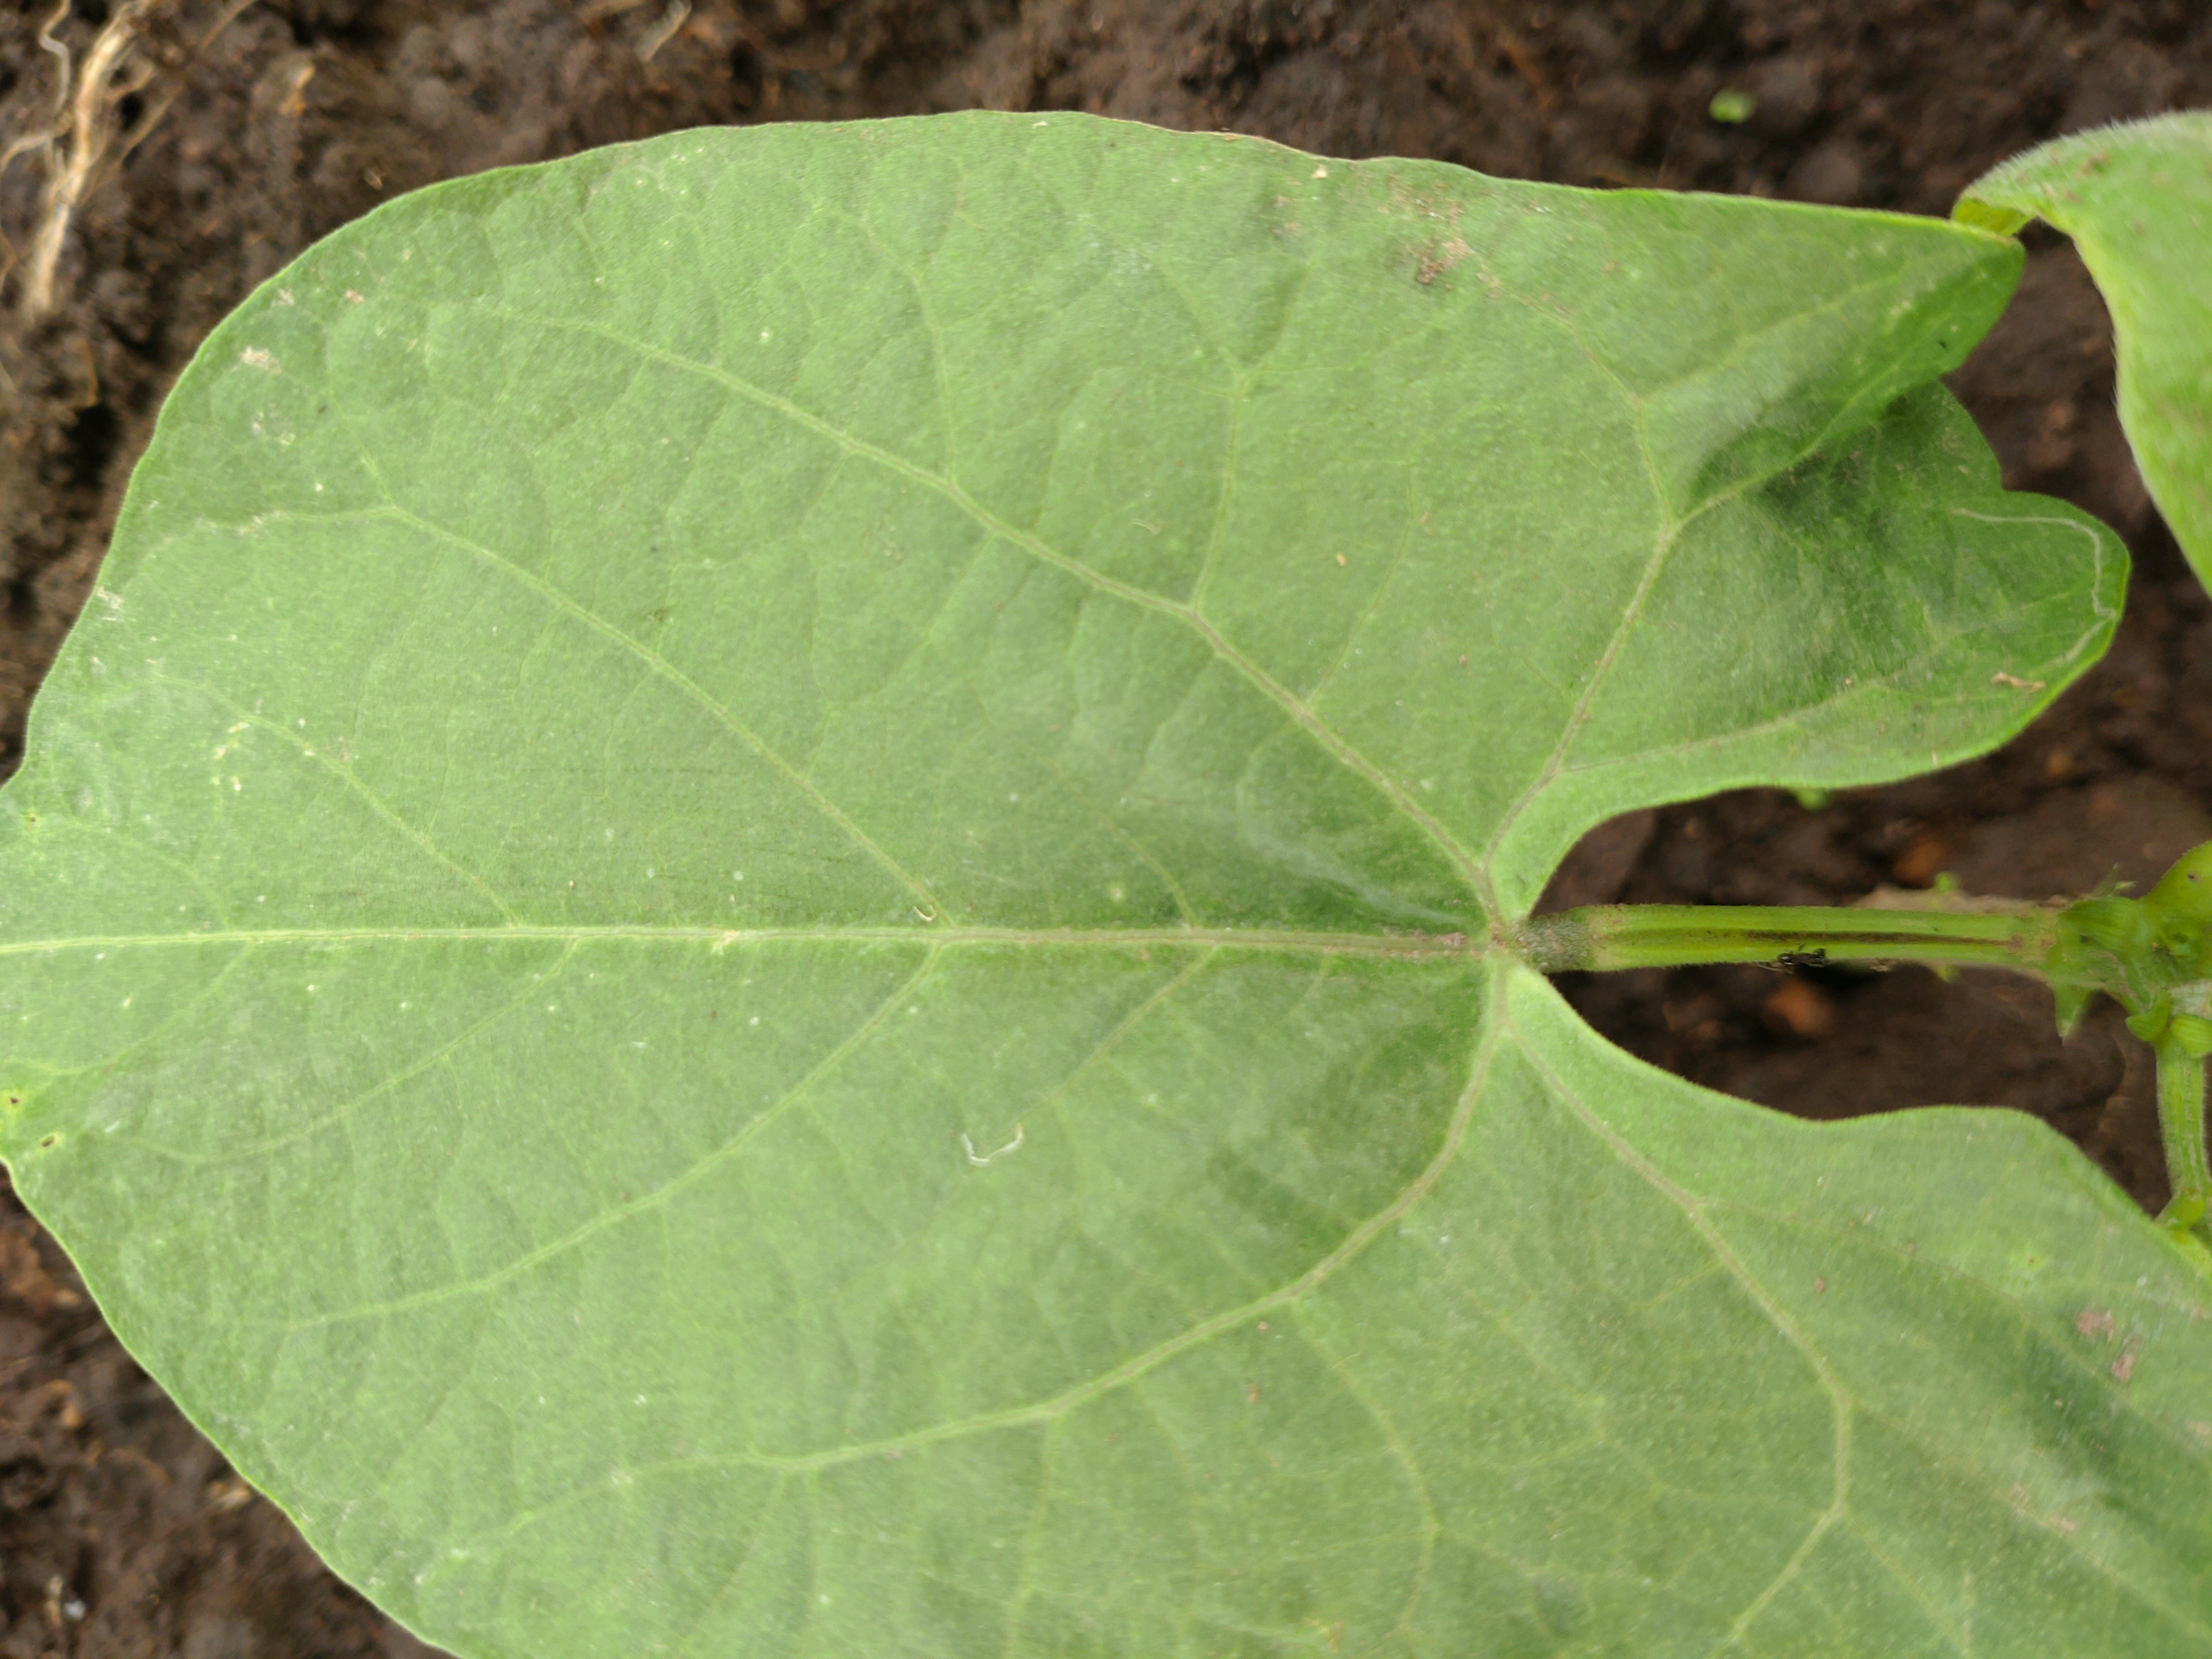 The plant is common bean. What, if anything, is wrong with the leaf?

healthy
